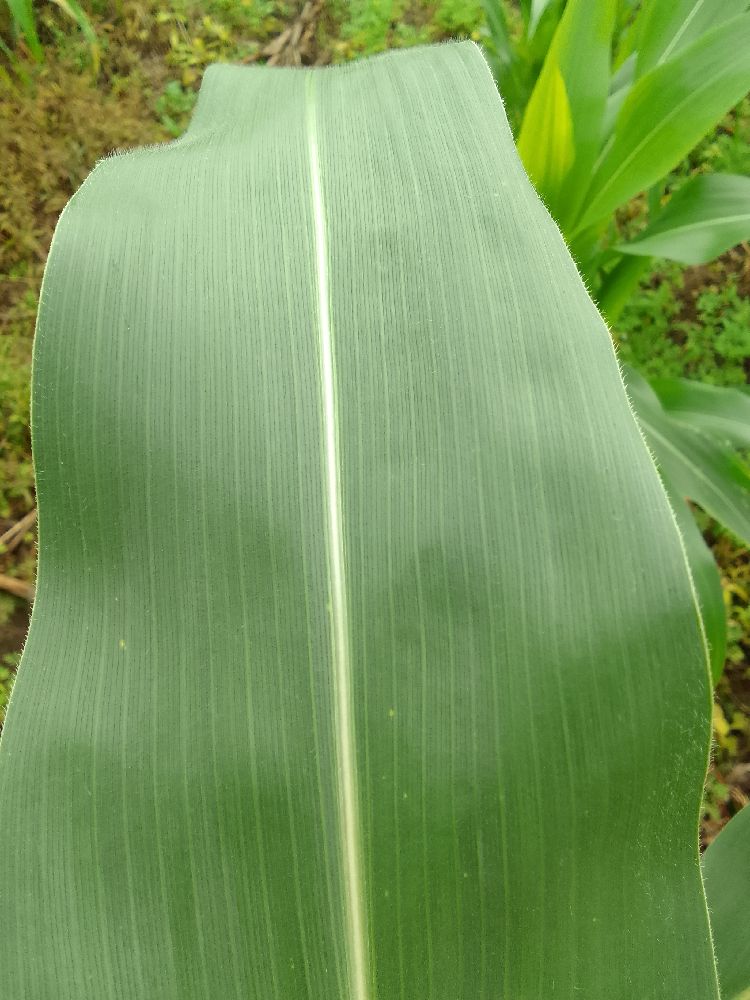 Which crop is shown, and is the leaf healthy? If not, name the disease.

maize, healthy
